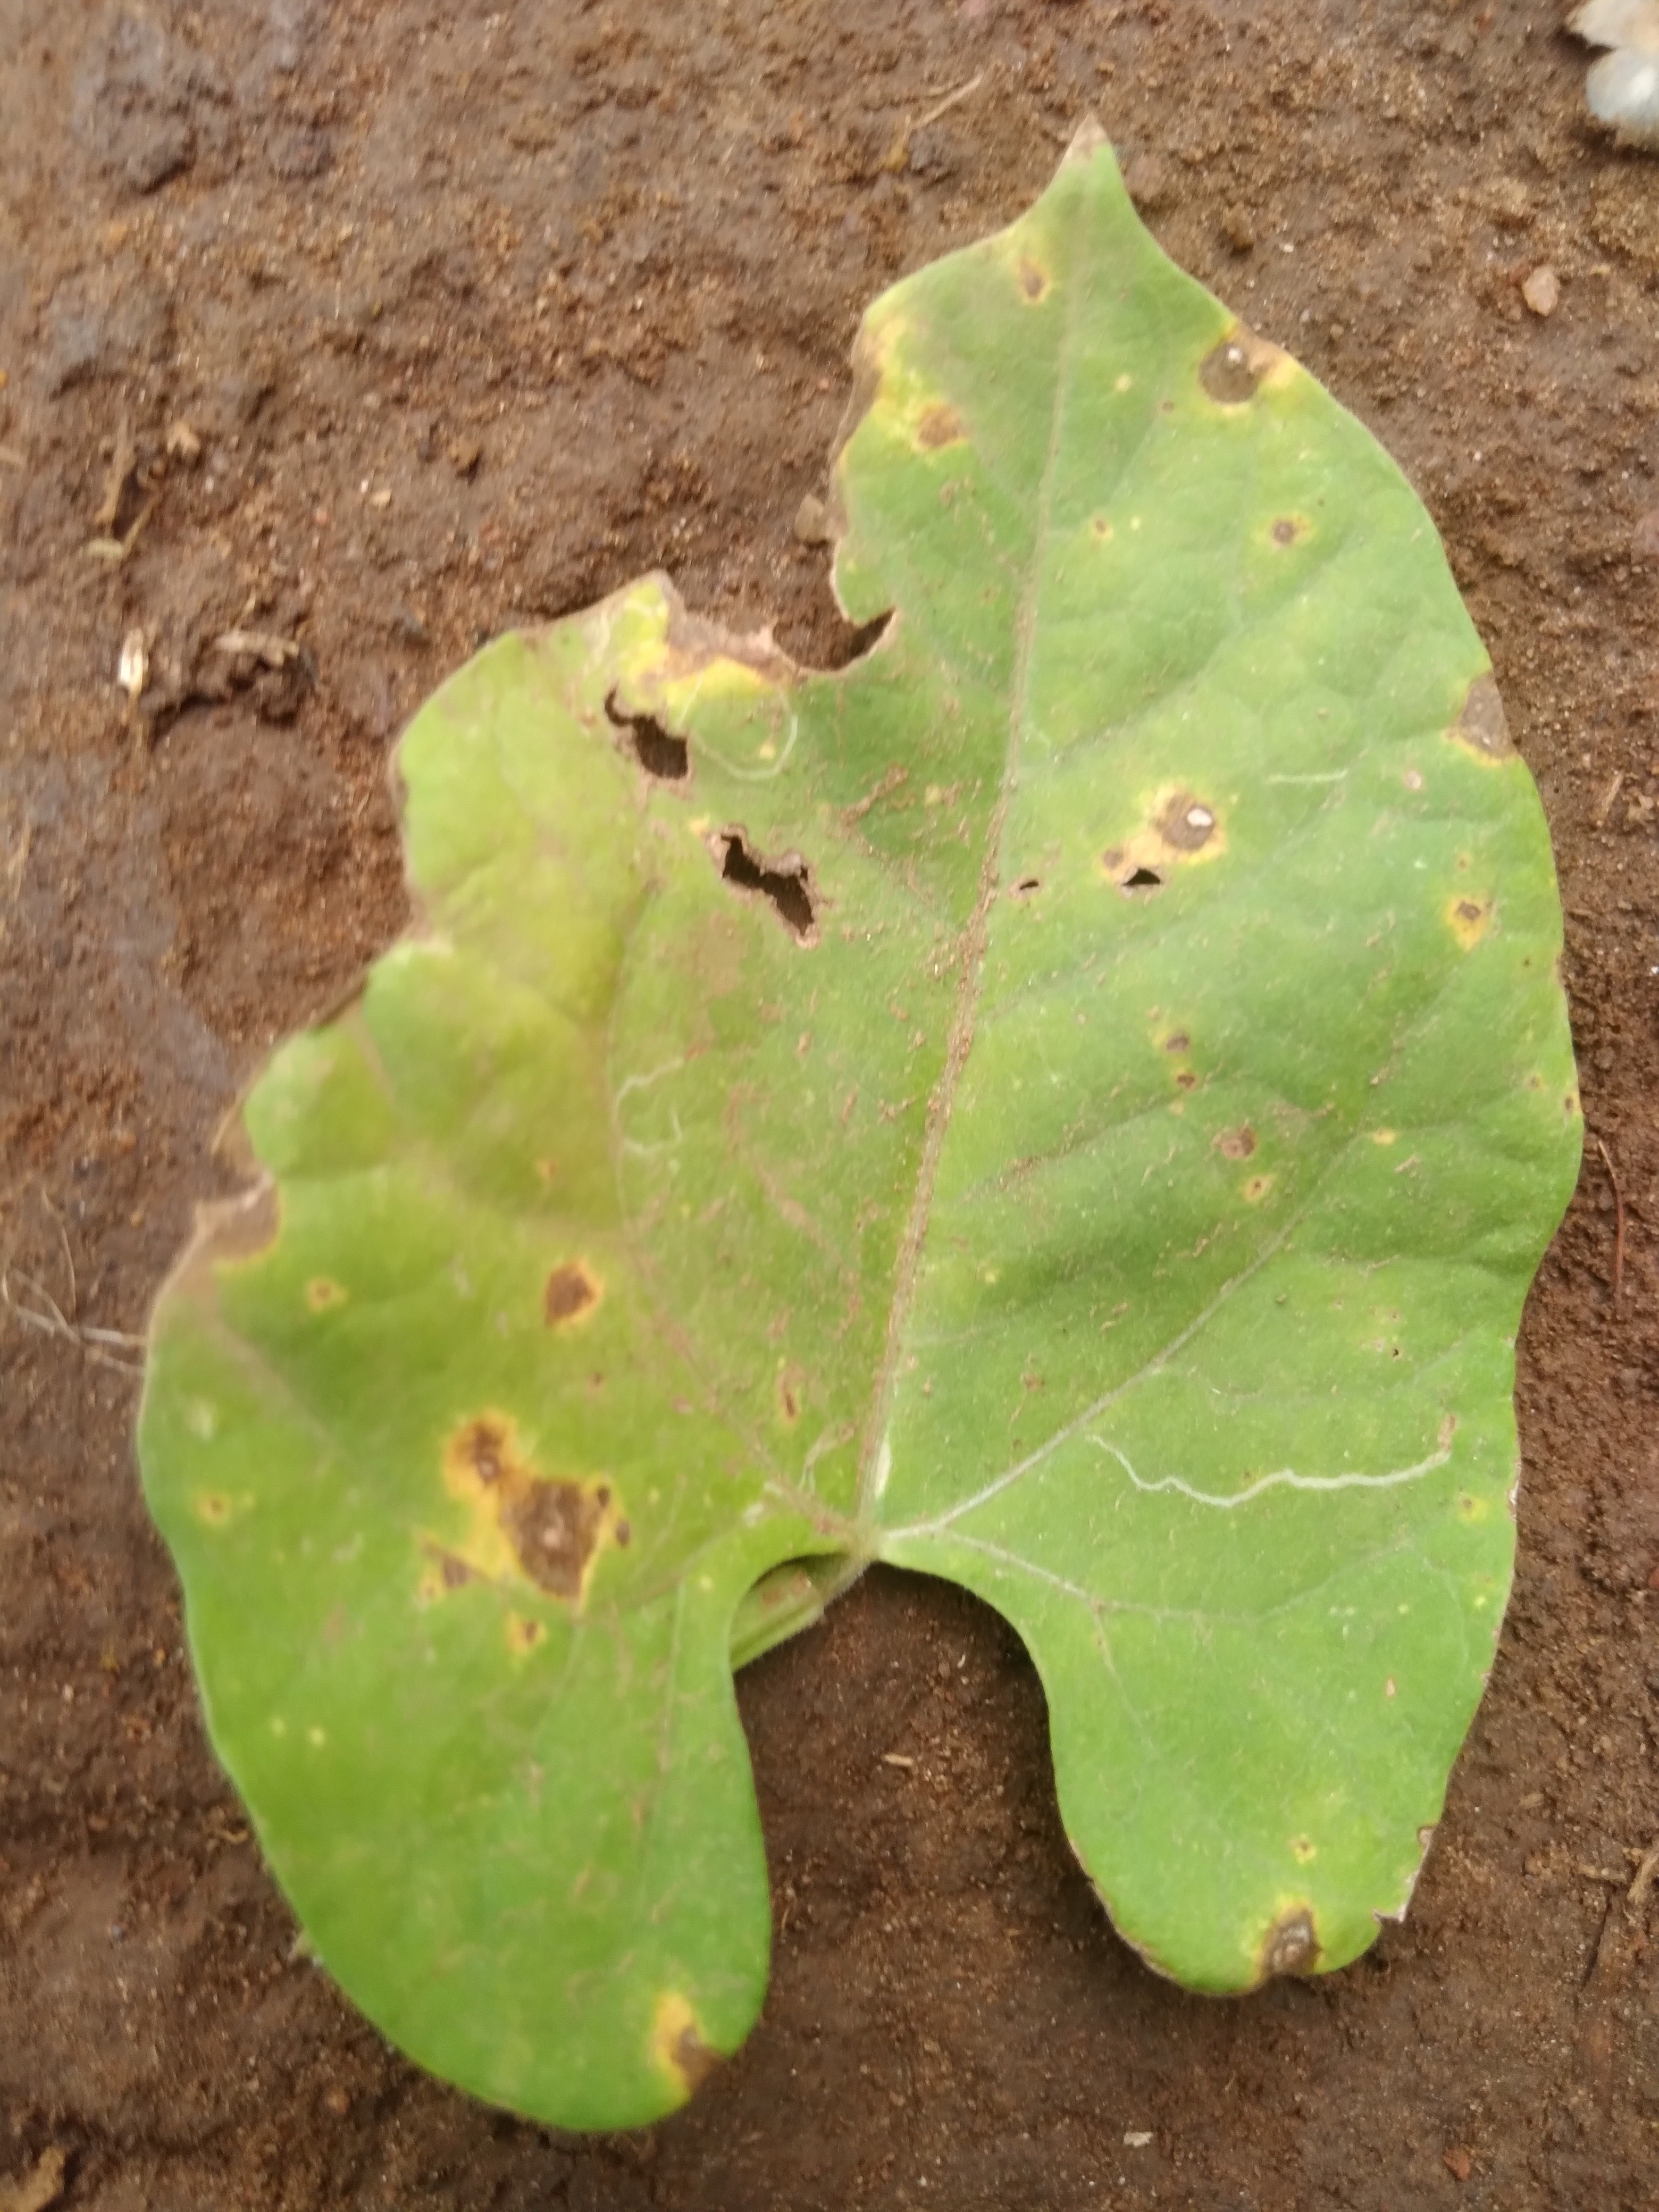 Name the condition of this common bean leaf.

rust
